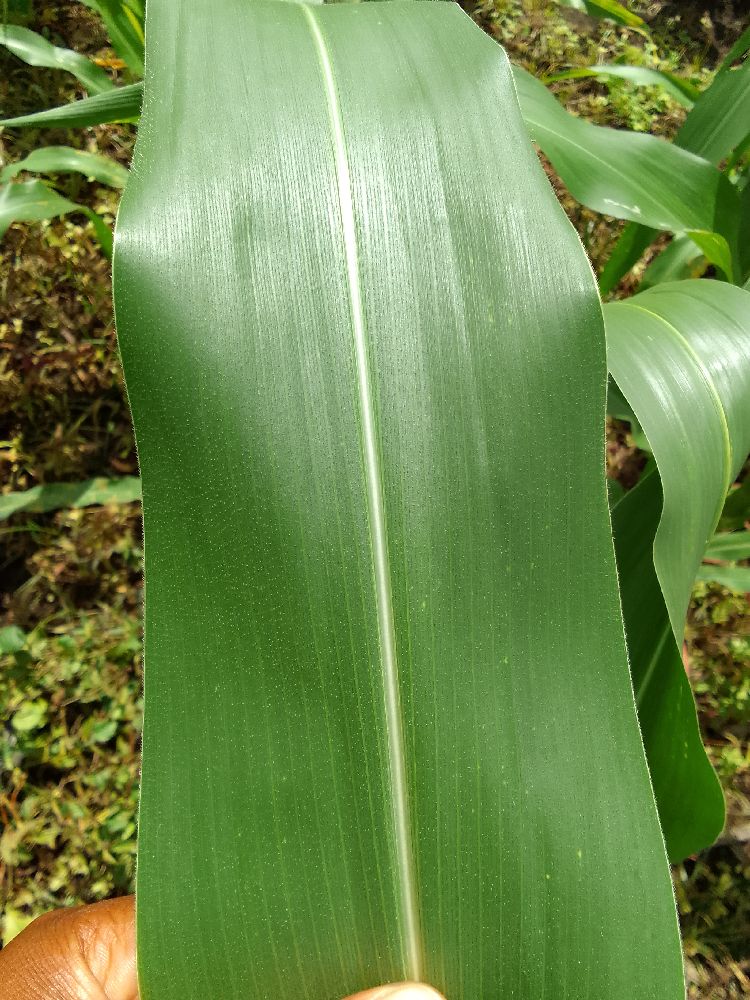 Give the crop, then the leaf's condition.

maize, healthy
